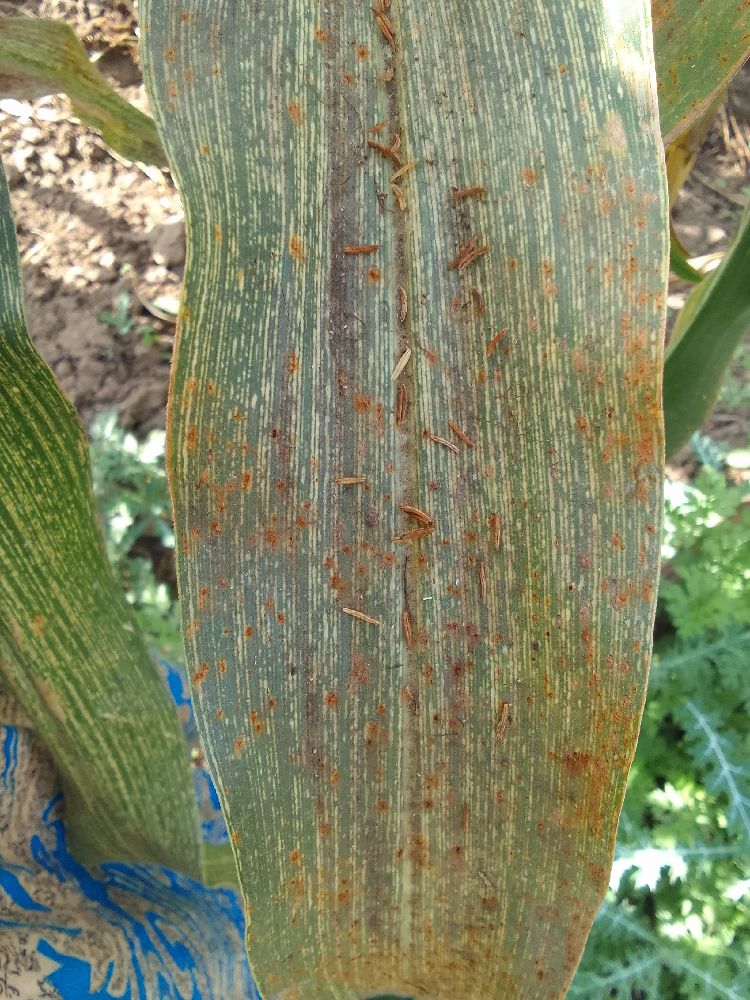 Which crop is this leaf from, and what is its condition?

maize, maize streak virus
